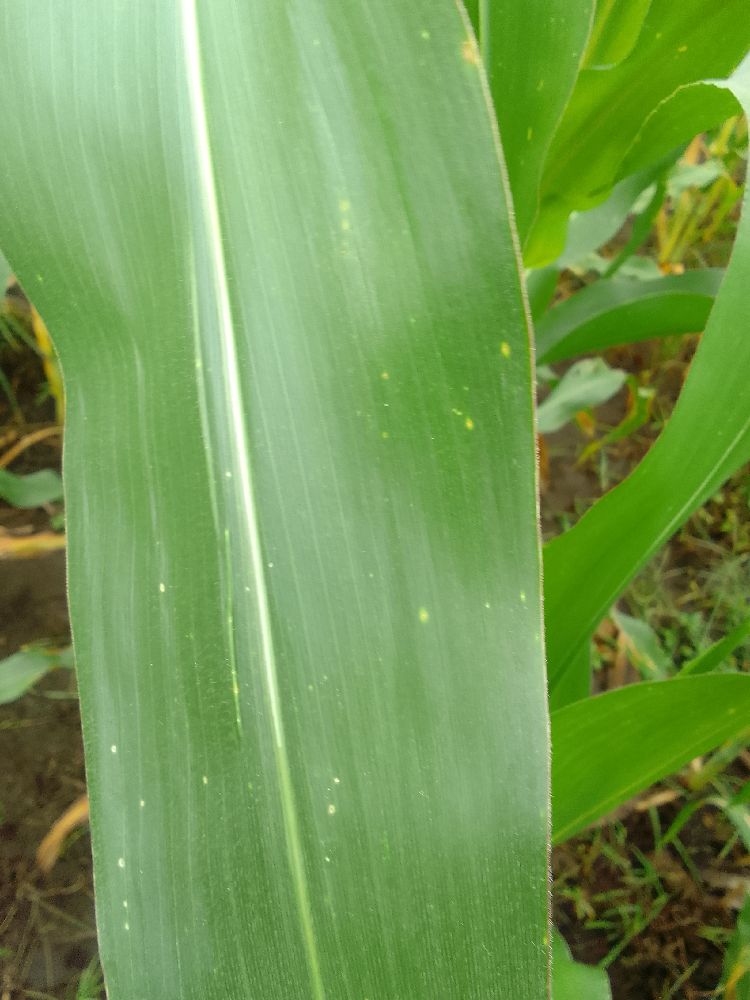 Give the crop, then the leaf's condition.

maize, healthy
